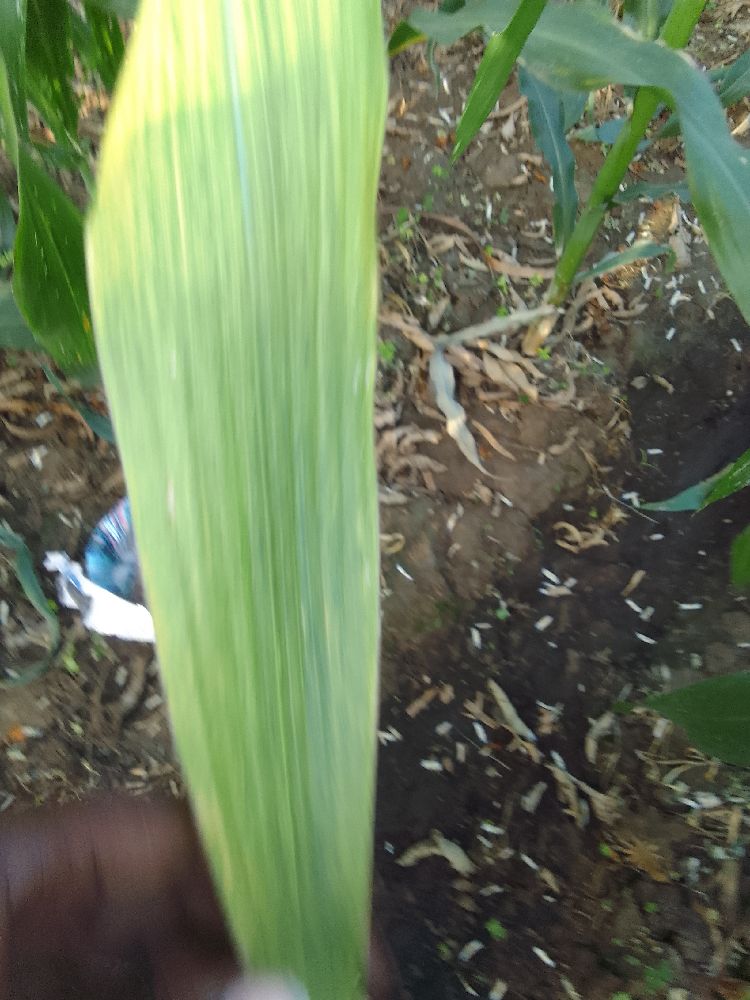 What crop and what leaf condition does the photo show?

maize, maize lethal necrosis
